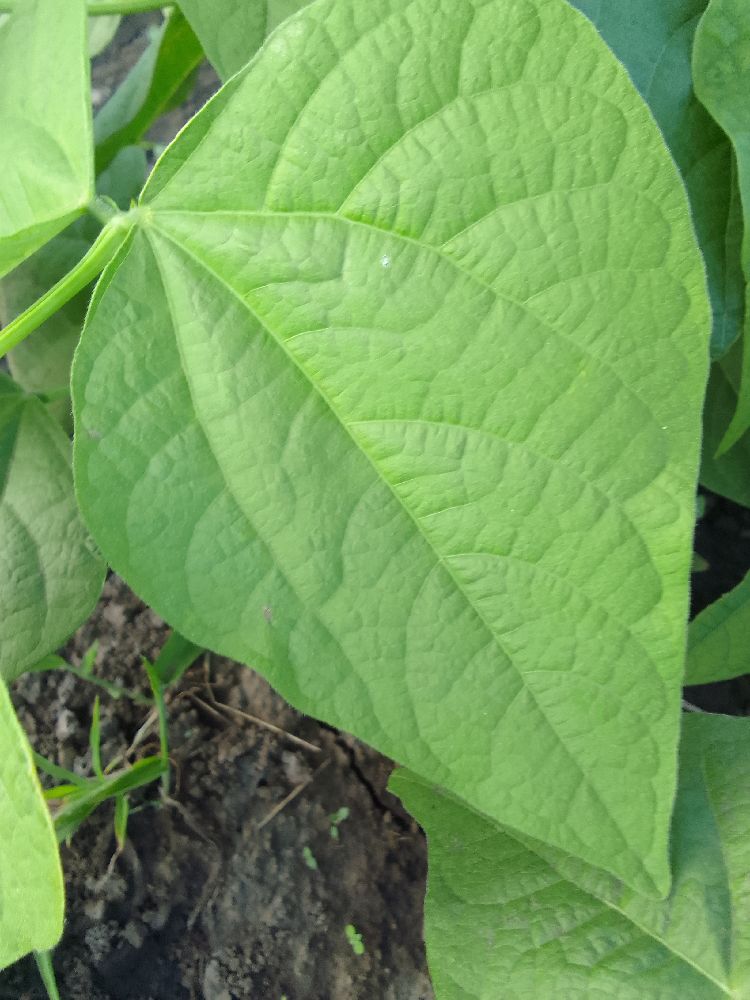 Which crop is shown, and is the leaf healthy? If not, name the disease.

common bean, healthy
